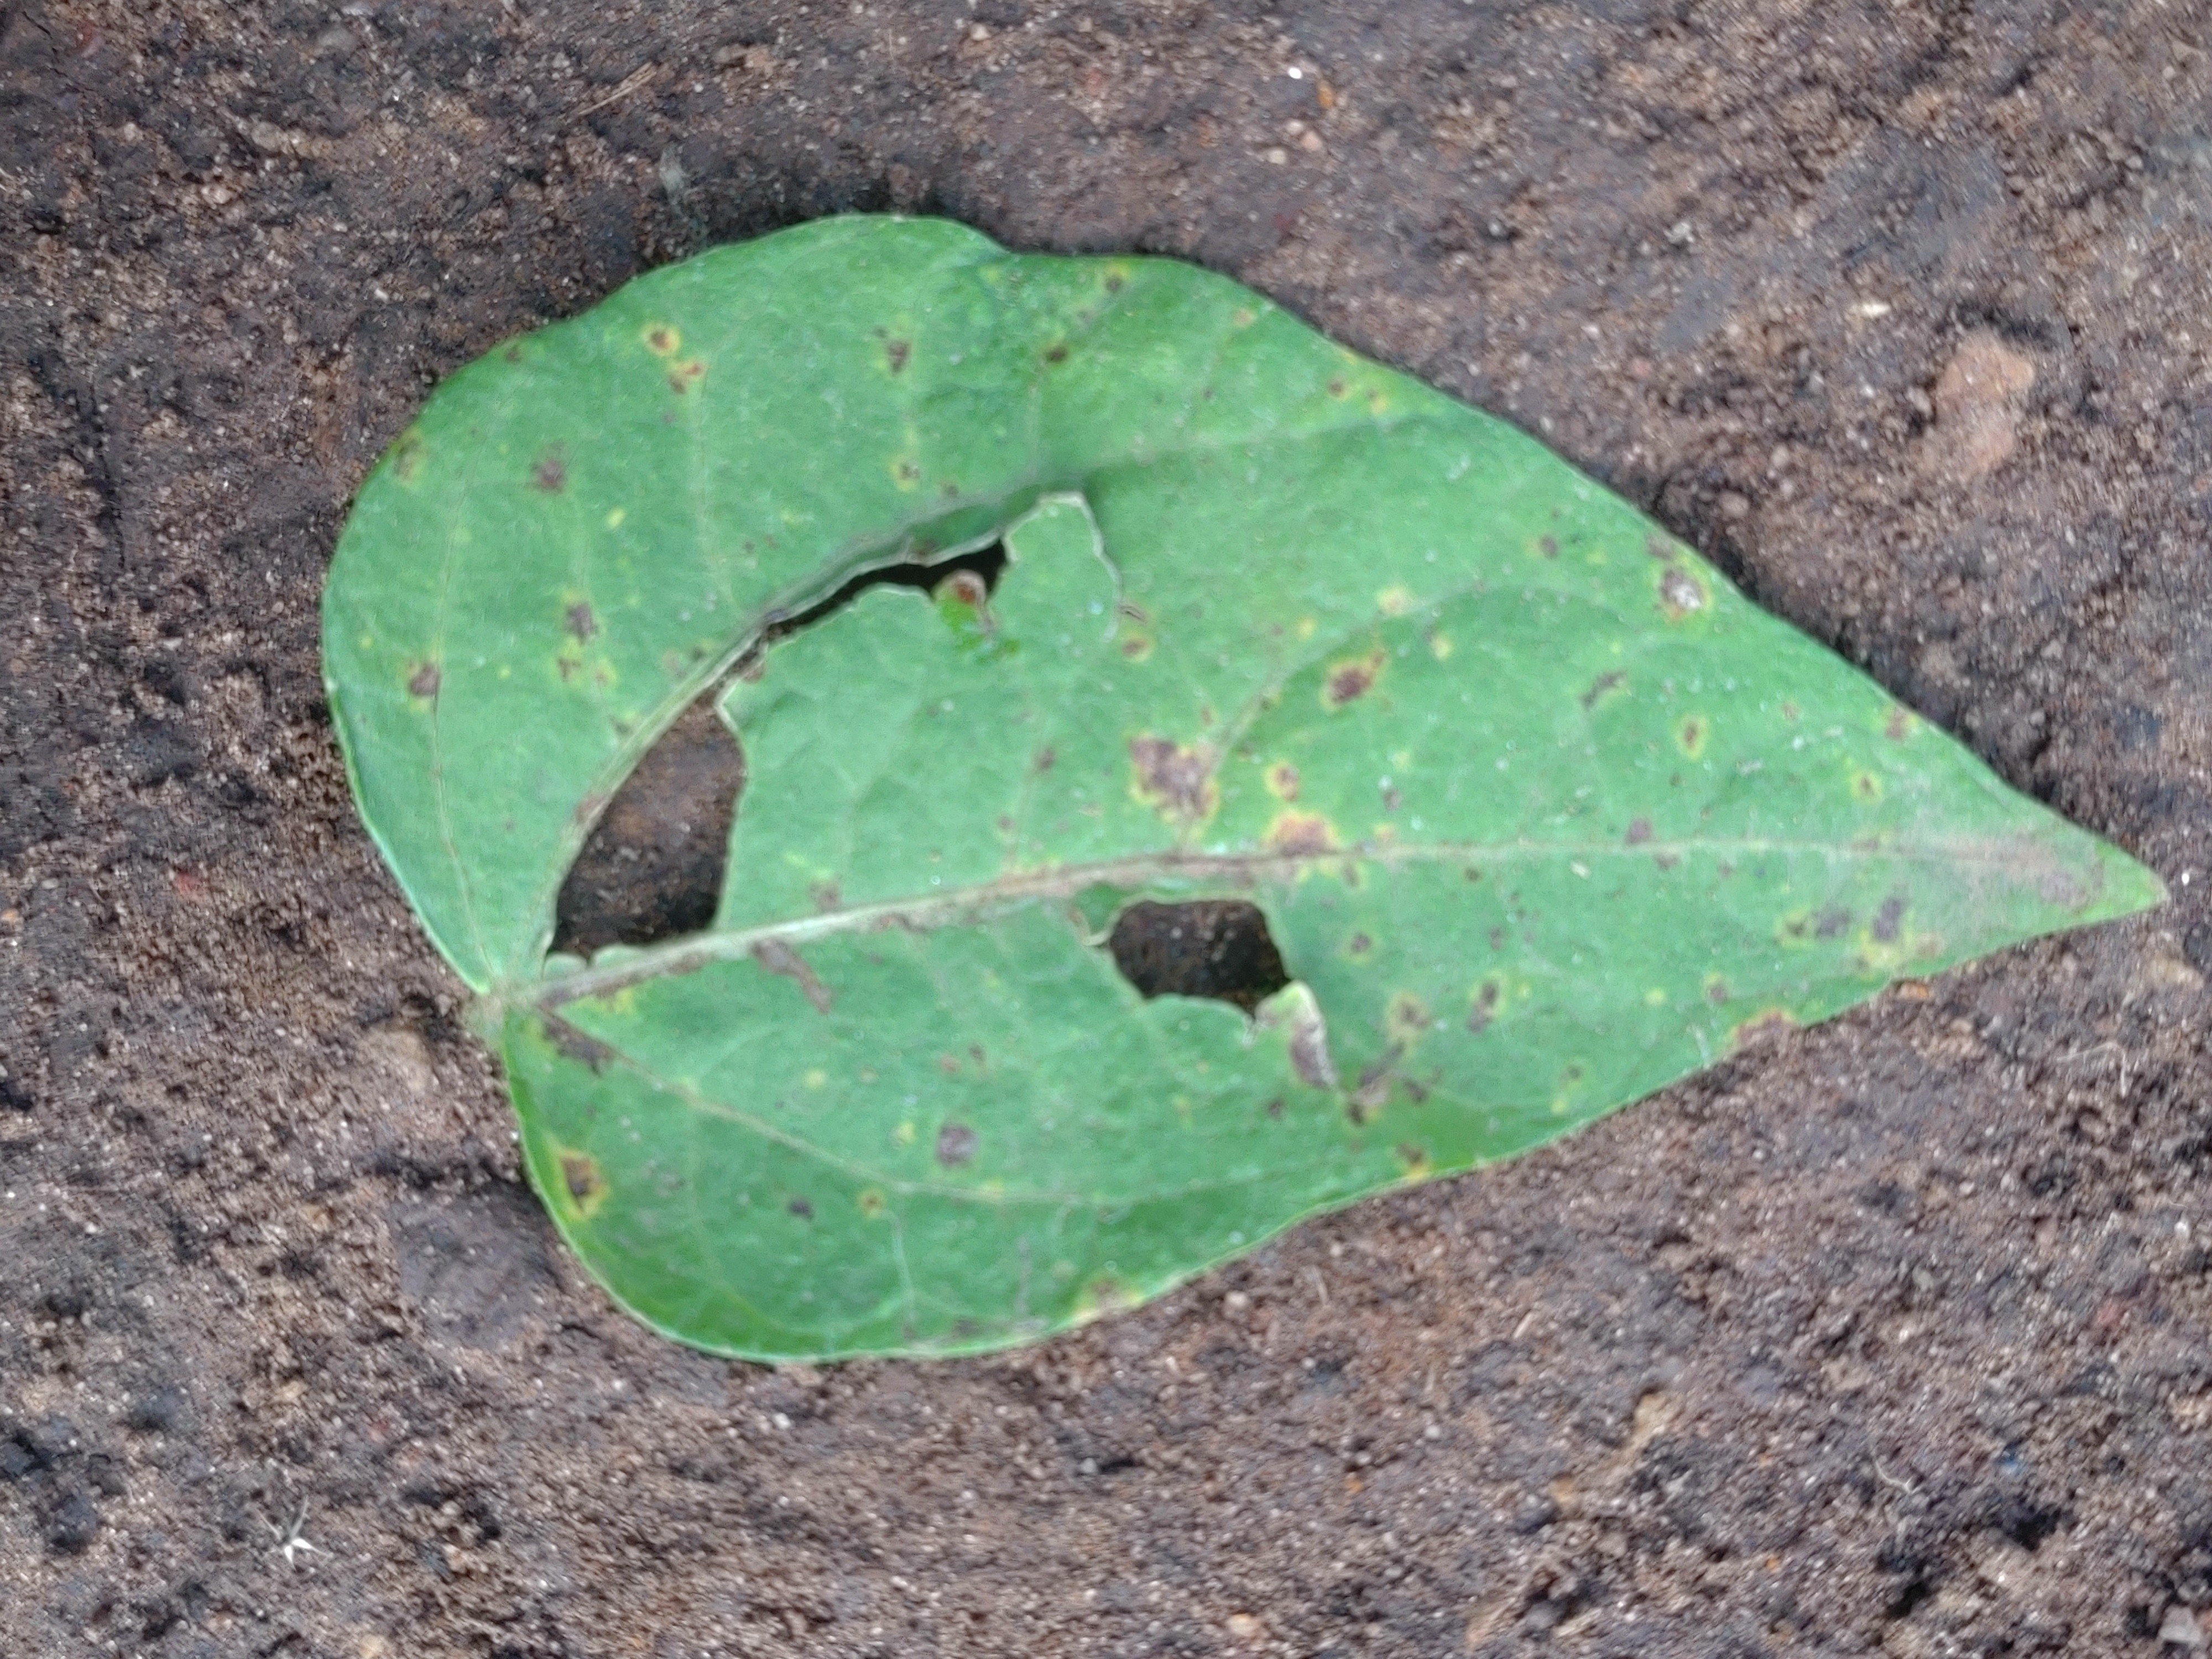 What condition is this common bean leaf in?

anthracnose
